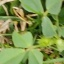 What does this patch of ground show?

unstructured weed
